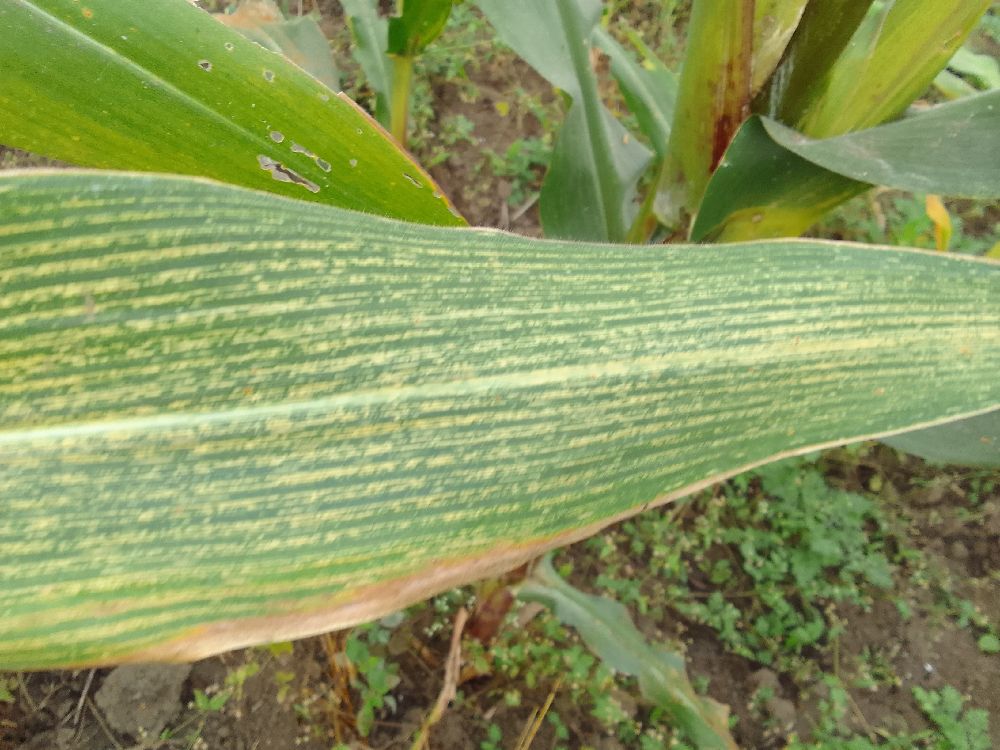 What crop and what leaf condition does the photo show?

maize, maize streak virus
